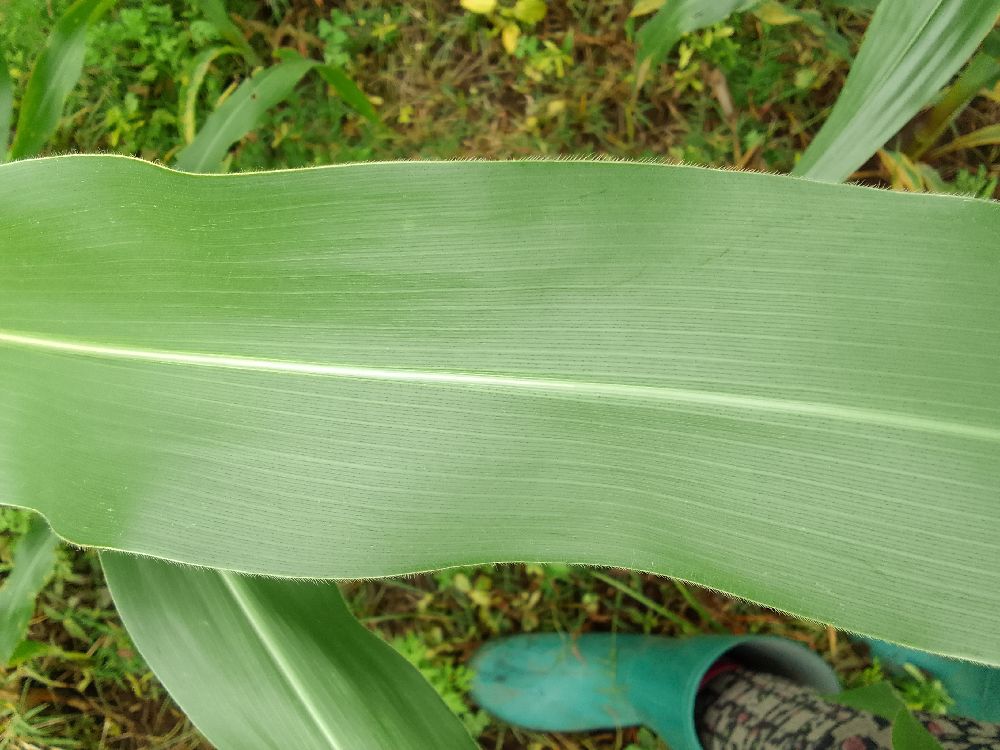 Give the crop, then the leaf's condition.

maize, healthy
